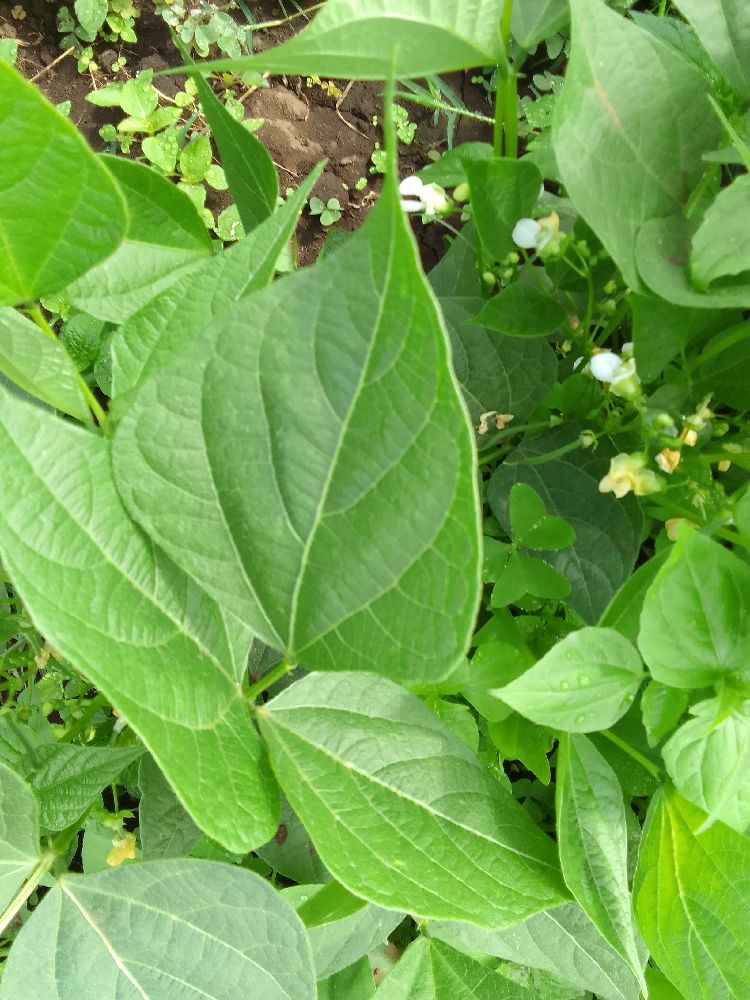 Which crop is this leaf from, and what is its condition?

common bean, healthy
